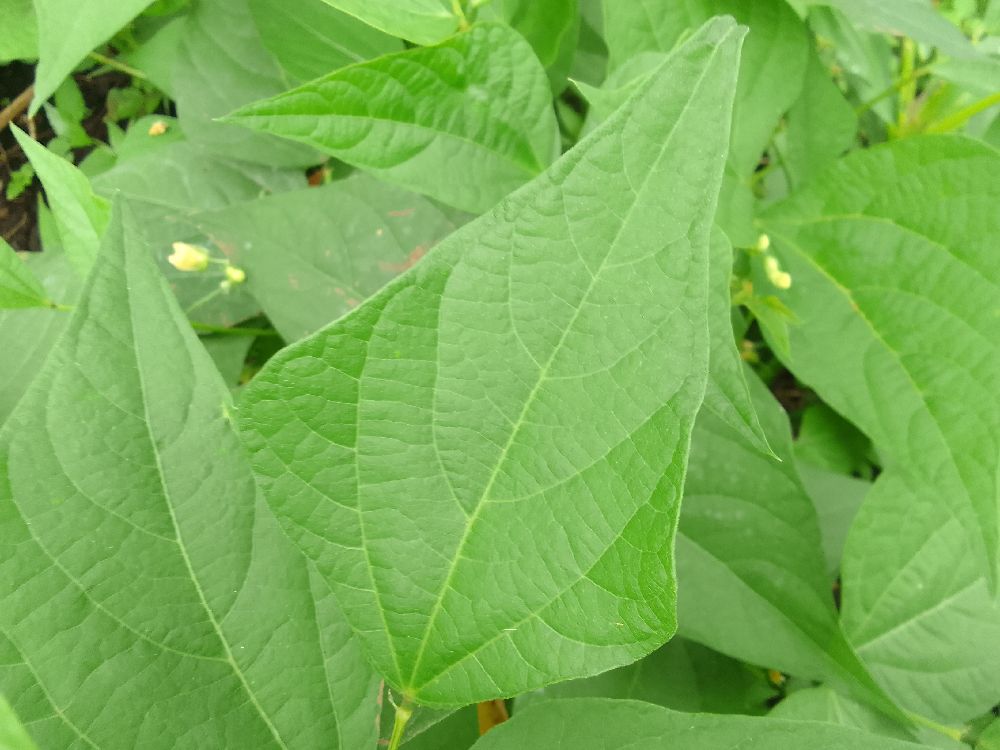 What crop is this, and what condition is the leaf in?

common bean, healthy
